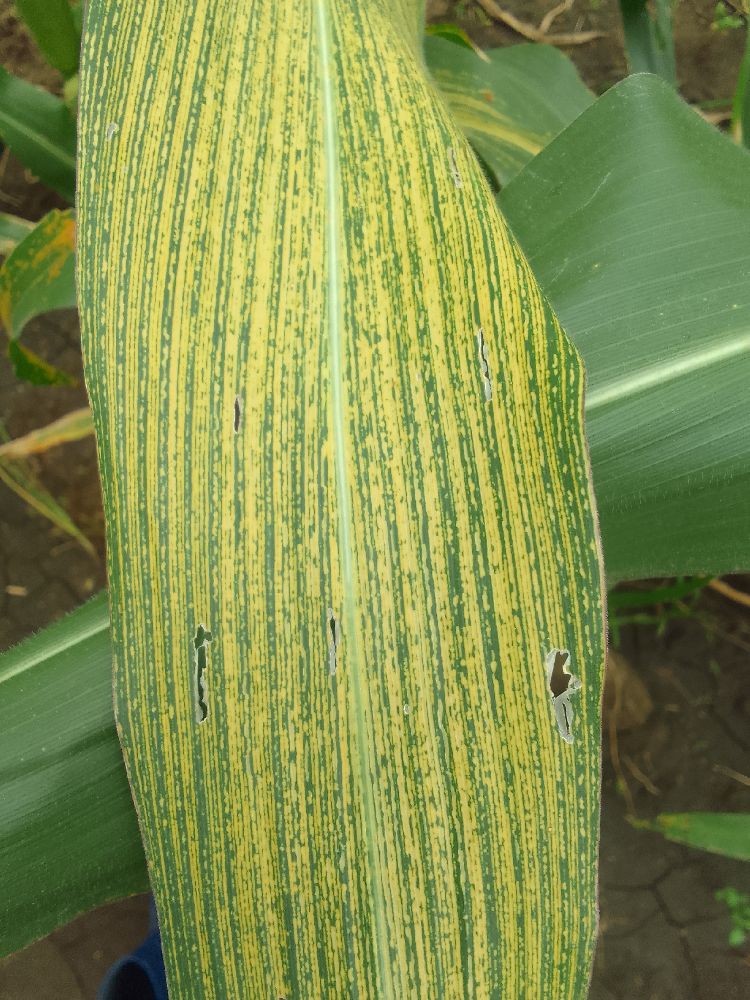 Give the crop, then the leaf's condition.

maize, maize streak virus
